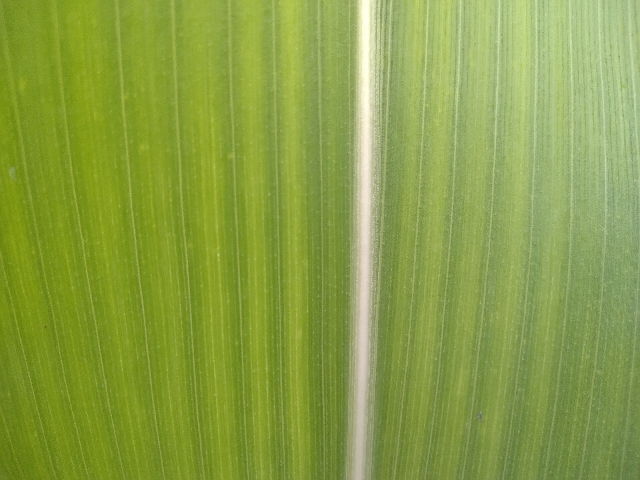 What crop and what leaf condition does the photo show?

maize, healthy
